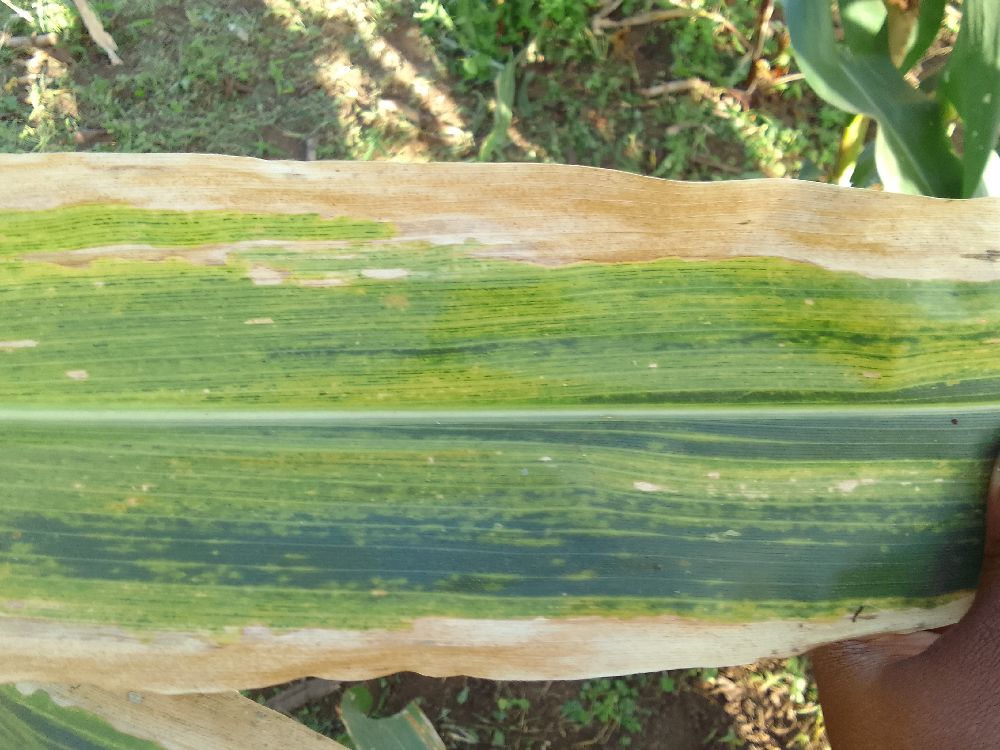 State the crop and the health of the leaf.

maize, maize lethal necrosis
